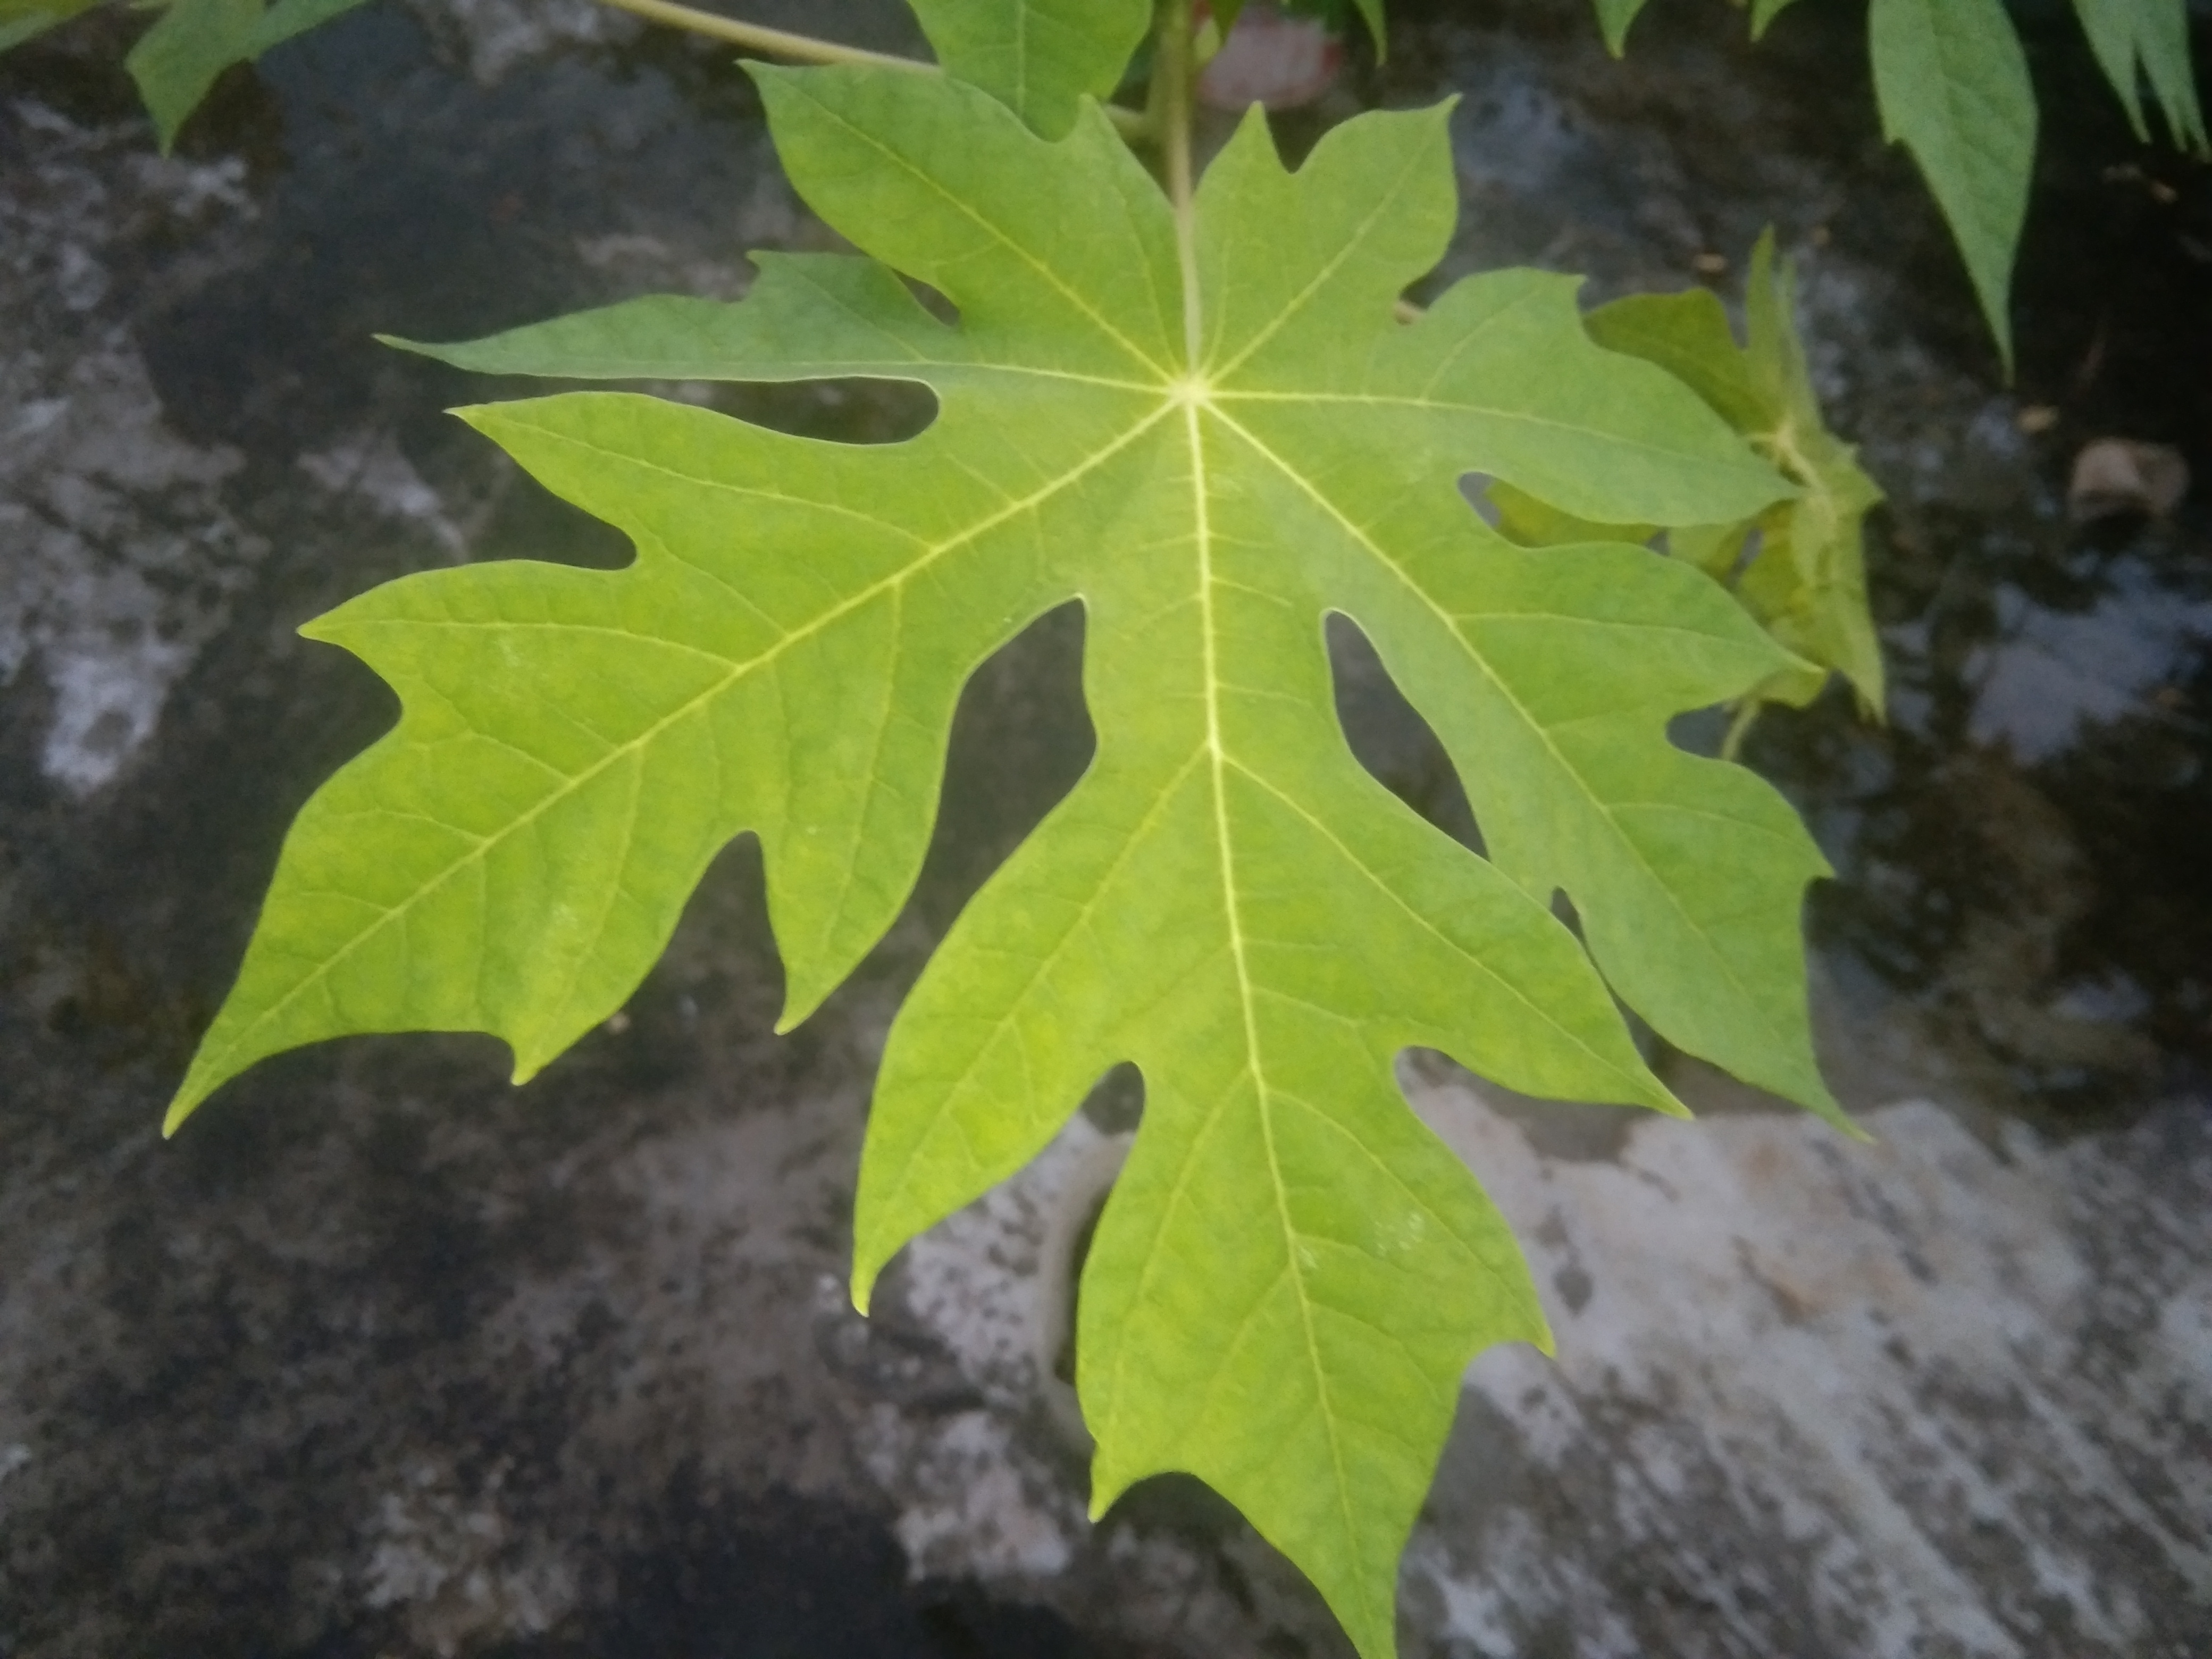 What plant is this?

papaya
